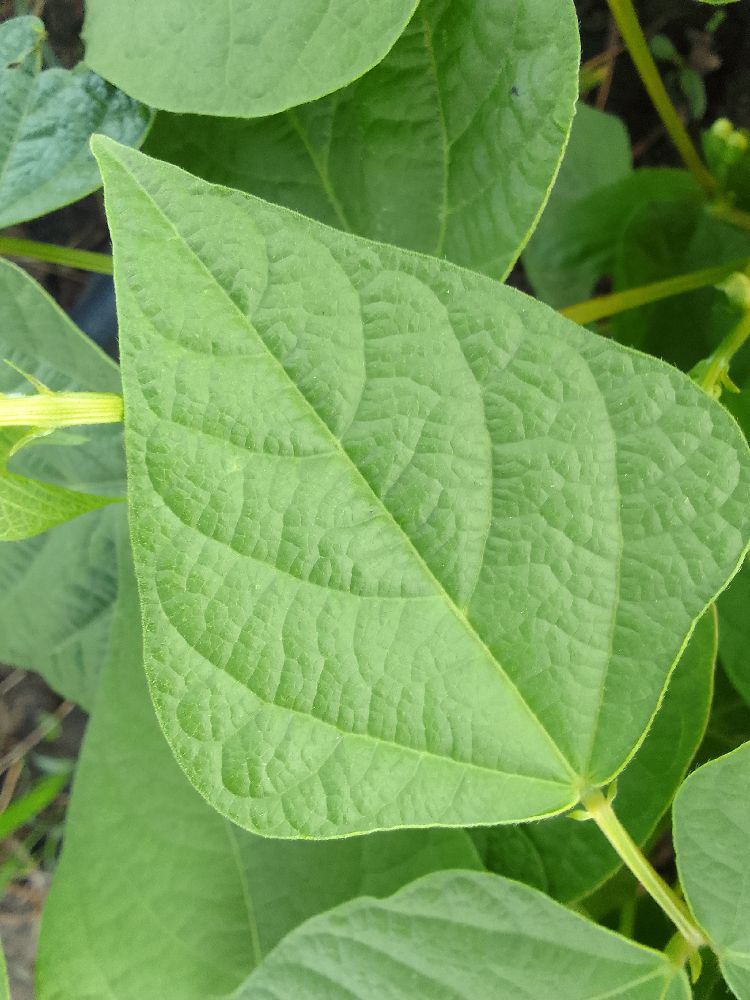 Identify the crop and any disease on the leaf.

common bean, healthy
